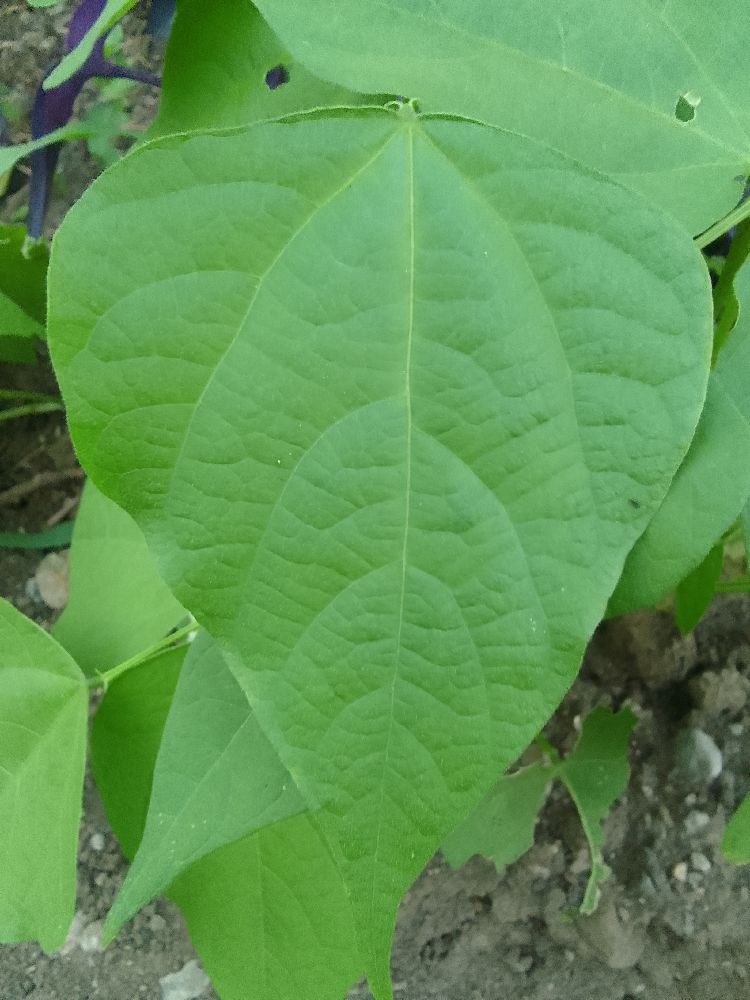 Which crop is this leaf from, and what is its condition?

common bean, healthy
